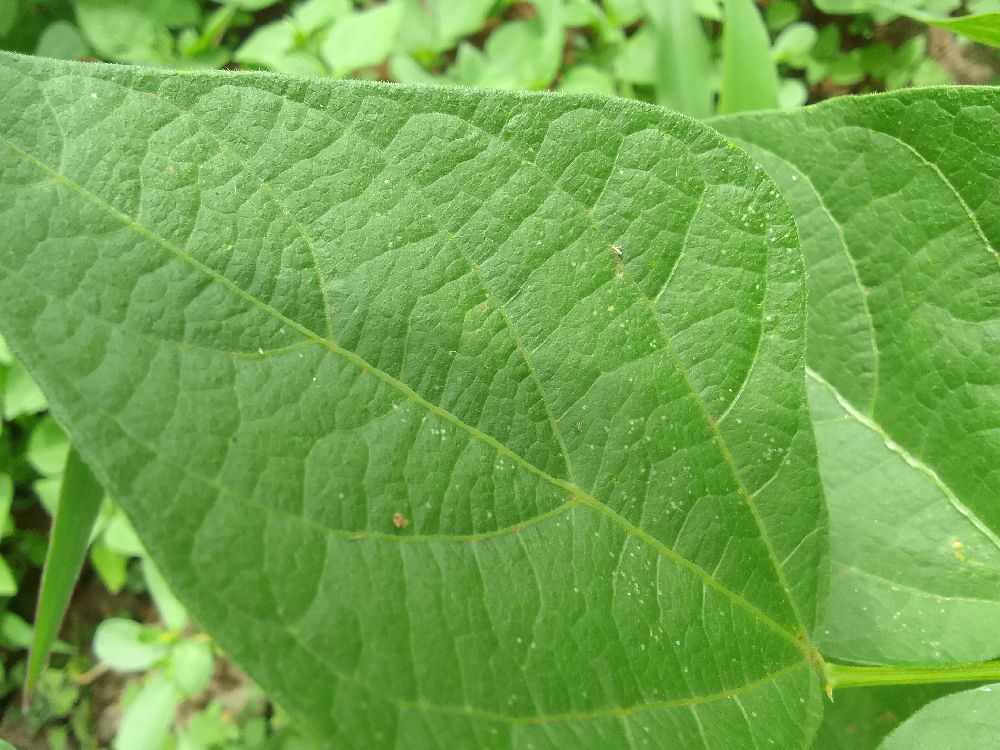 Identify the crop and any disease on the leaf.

common bean, healthy
